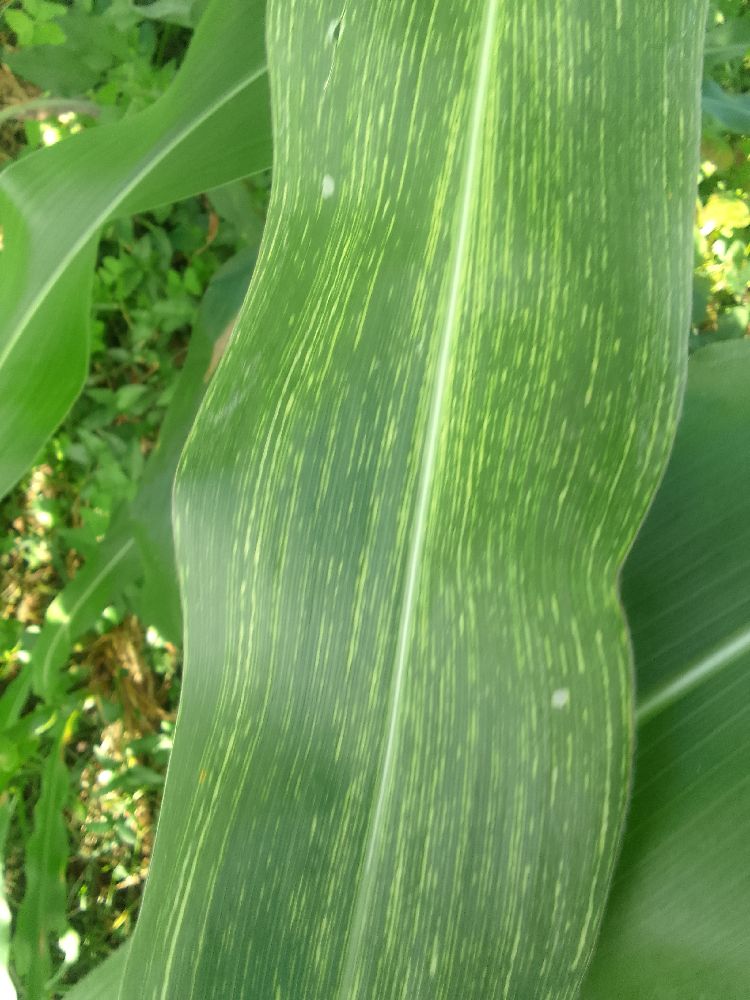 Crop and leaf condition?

maize, maize streak virus
